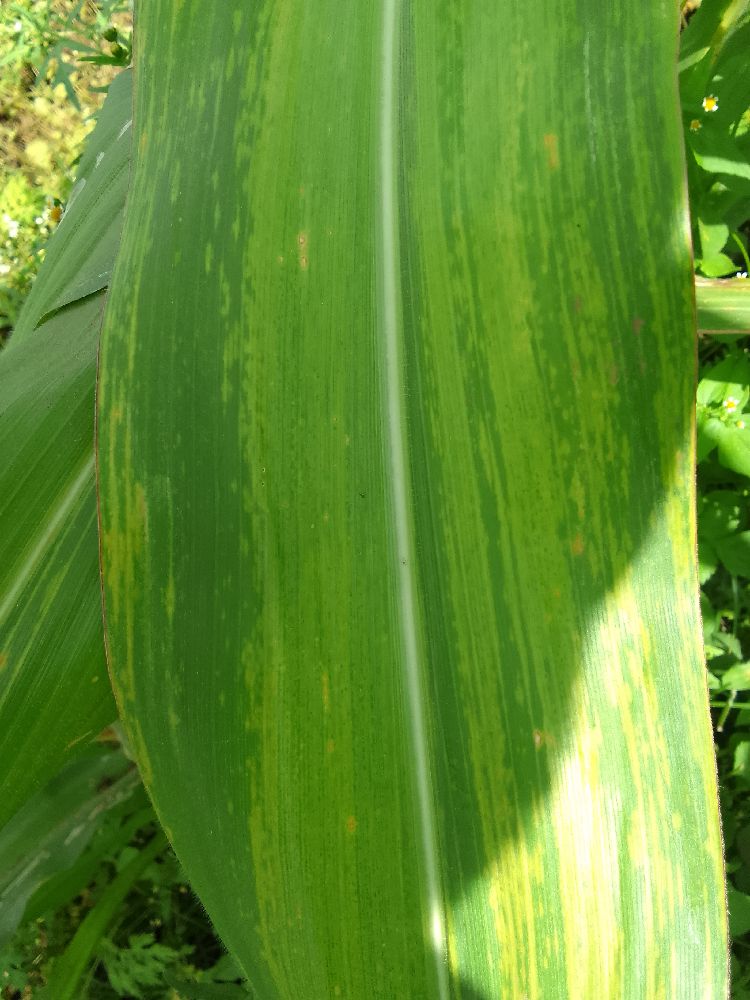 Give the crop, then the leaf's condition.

maize, maize lethal necrosis
